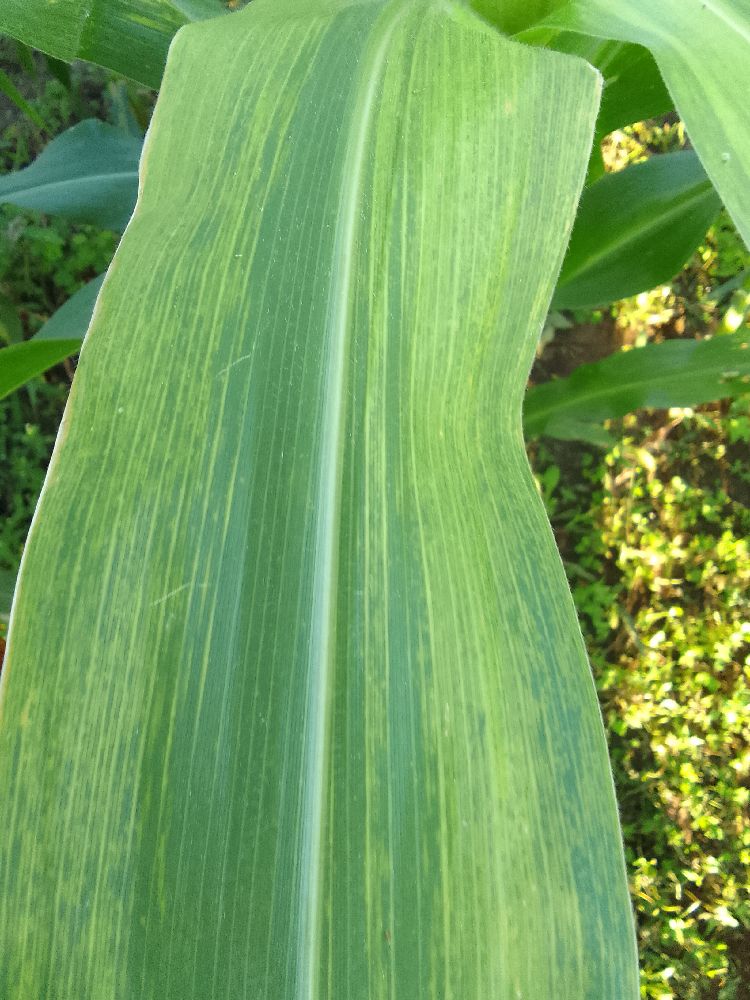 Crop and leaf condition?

maize, maize lethal necrosis
